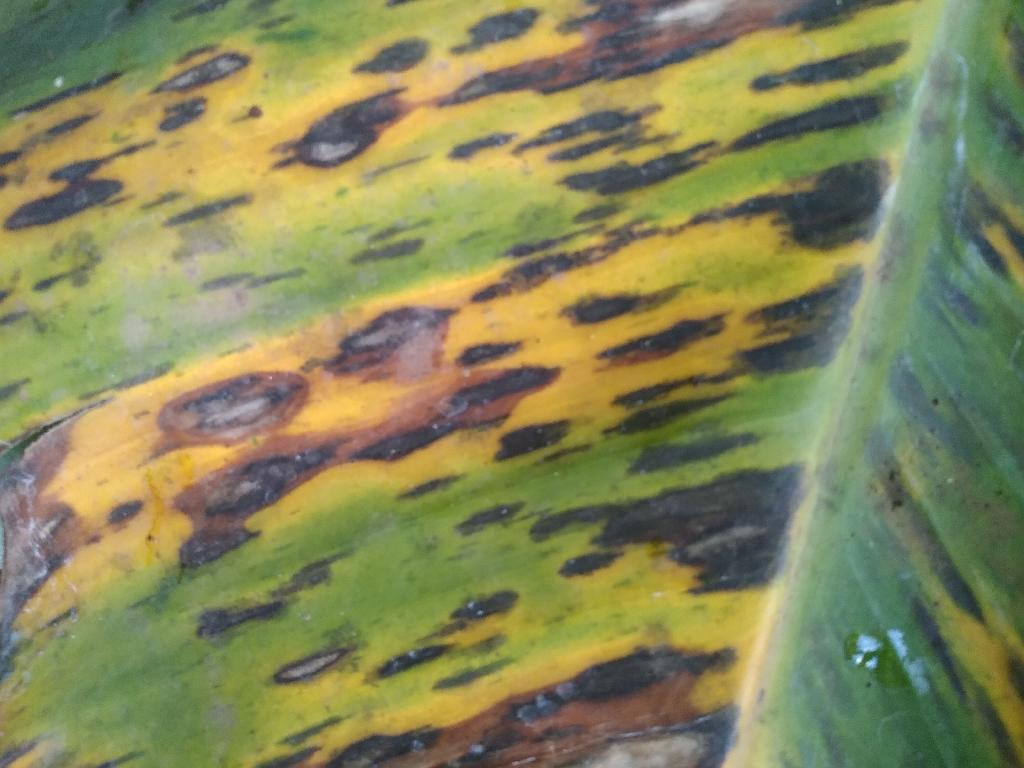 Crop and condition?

banana, black sigatoka
